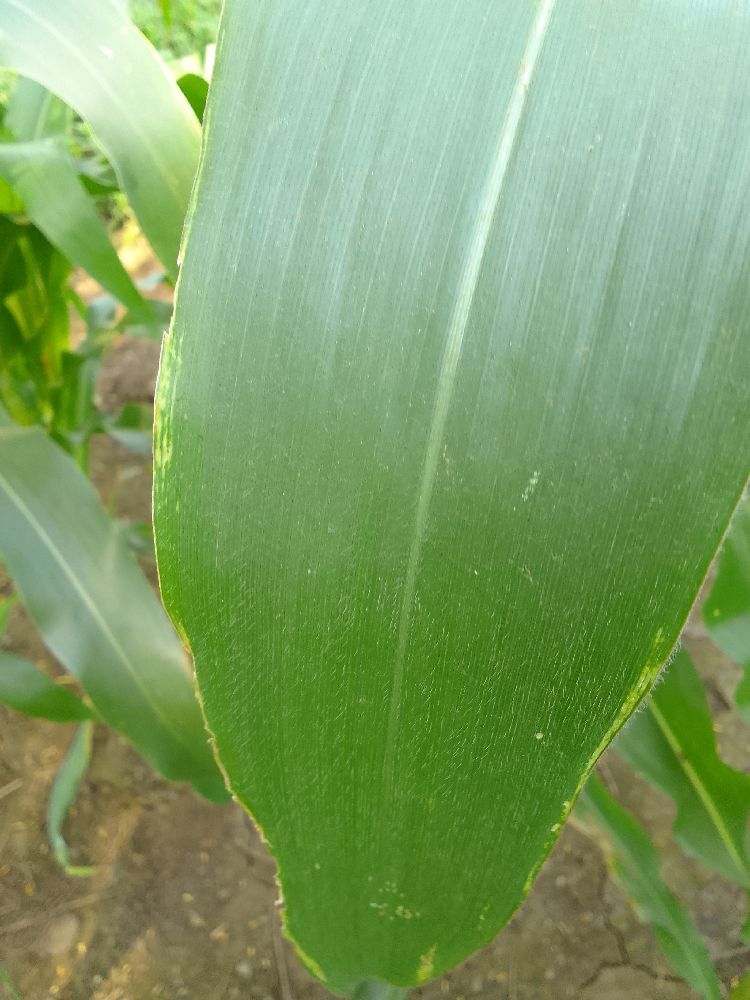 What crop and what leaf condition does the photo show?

maize, healthy
